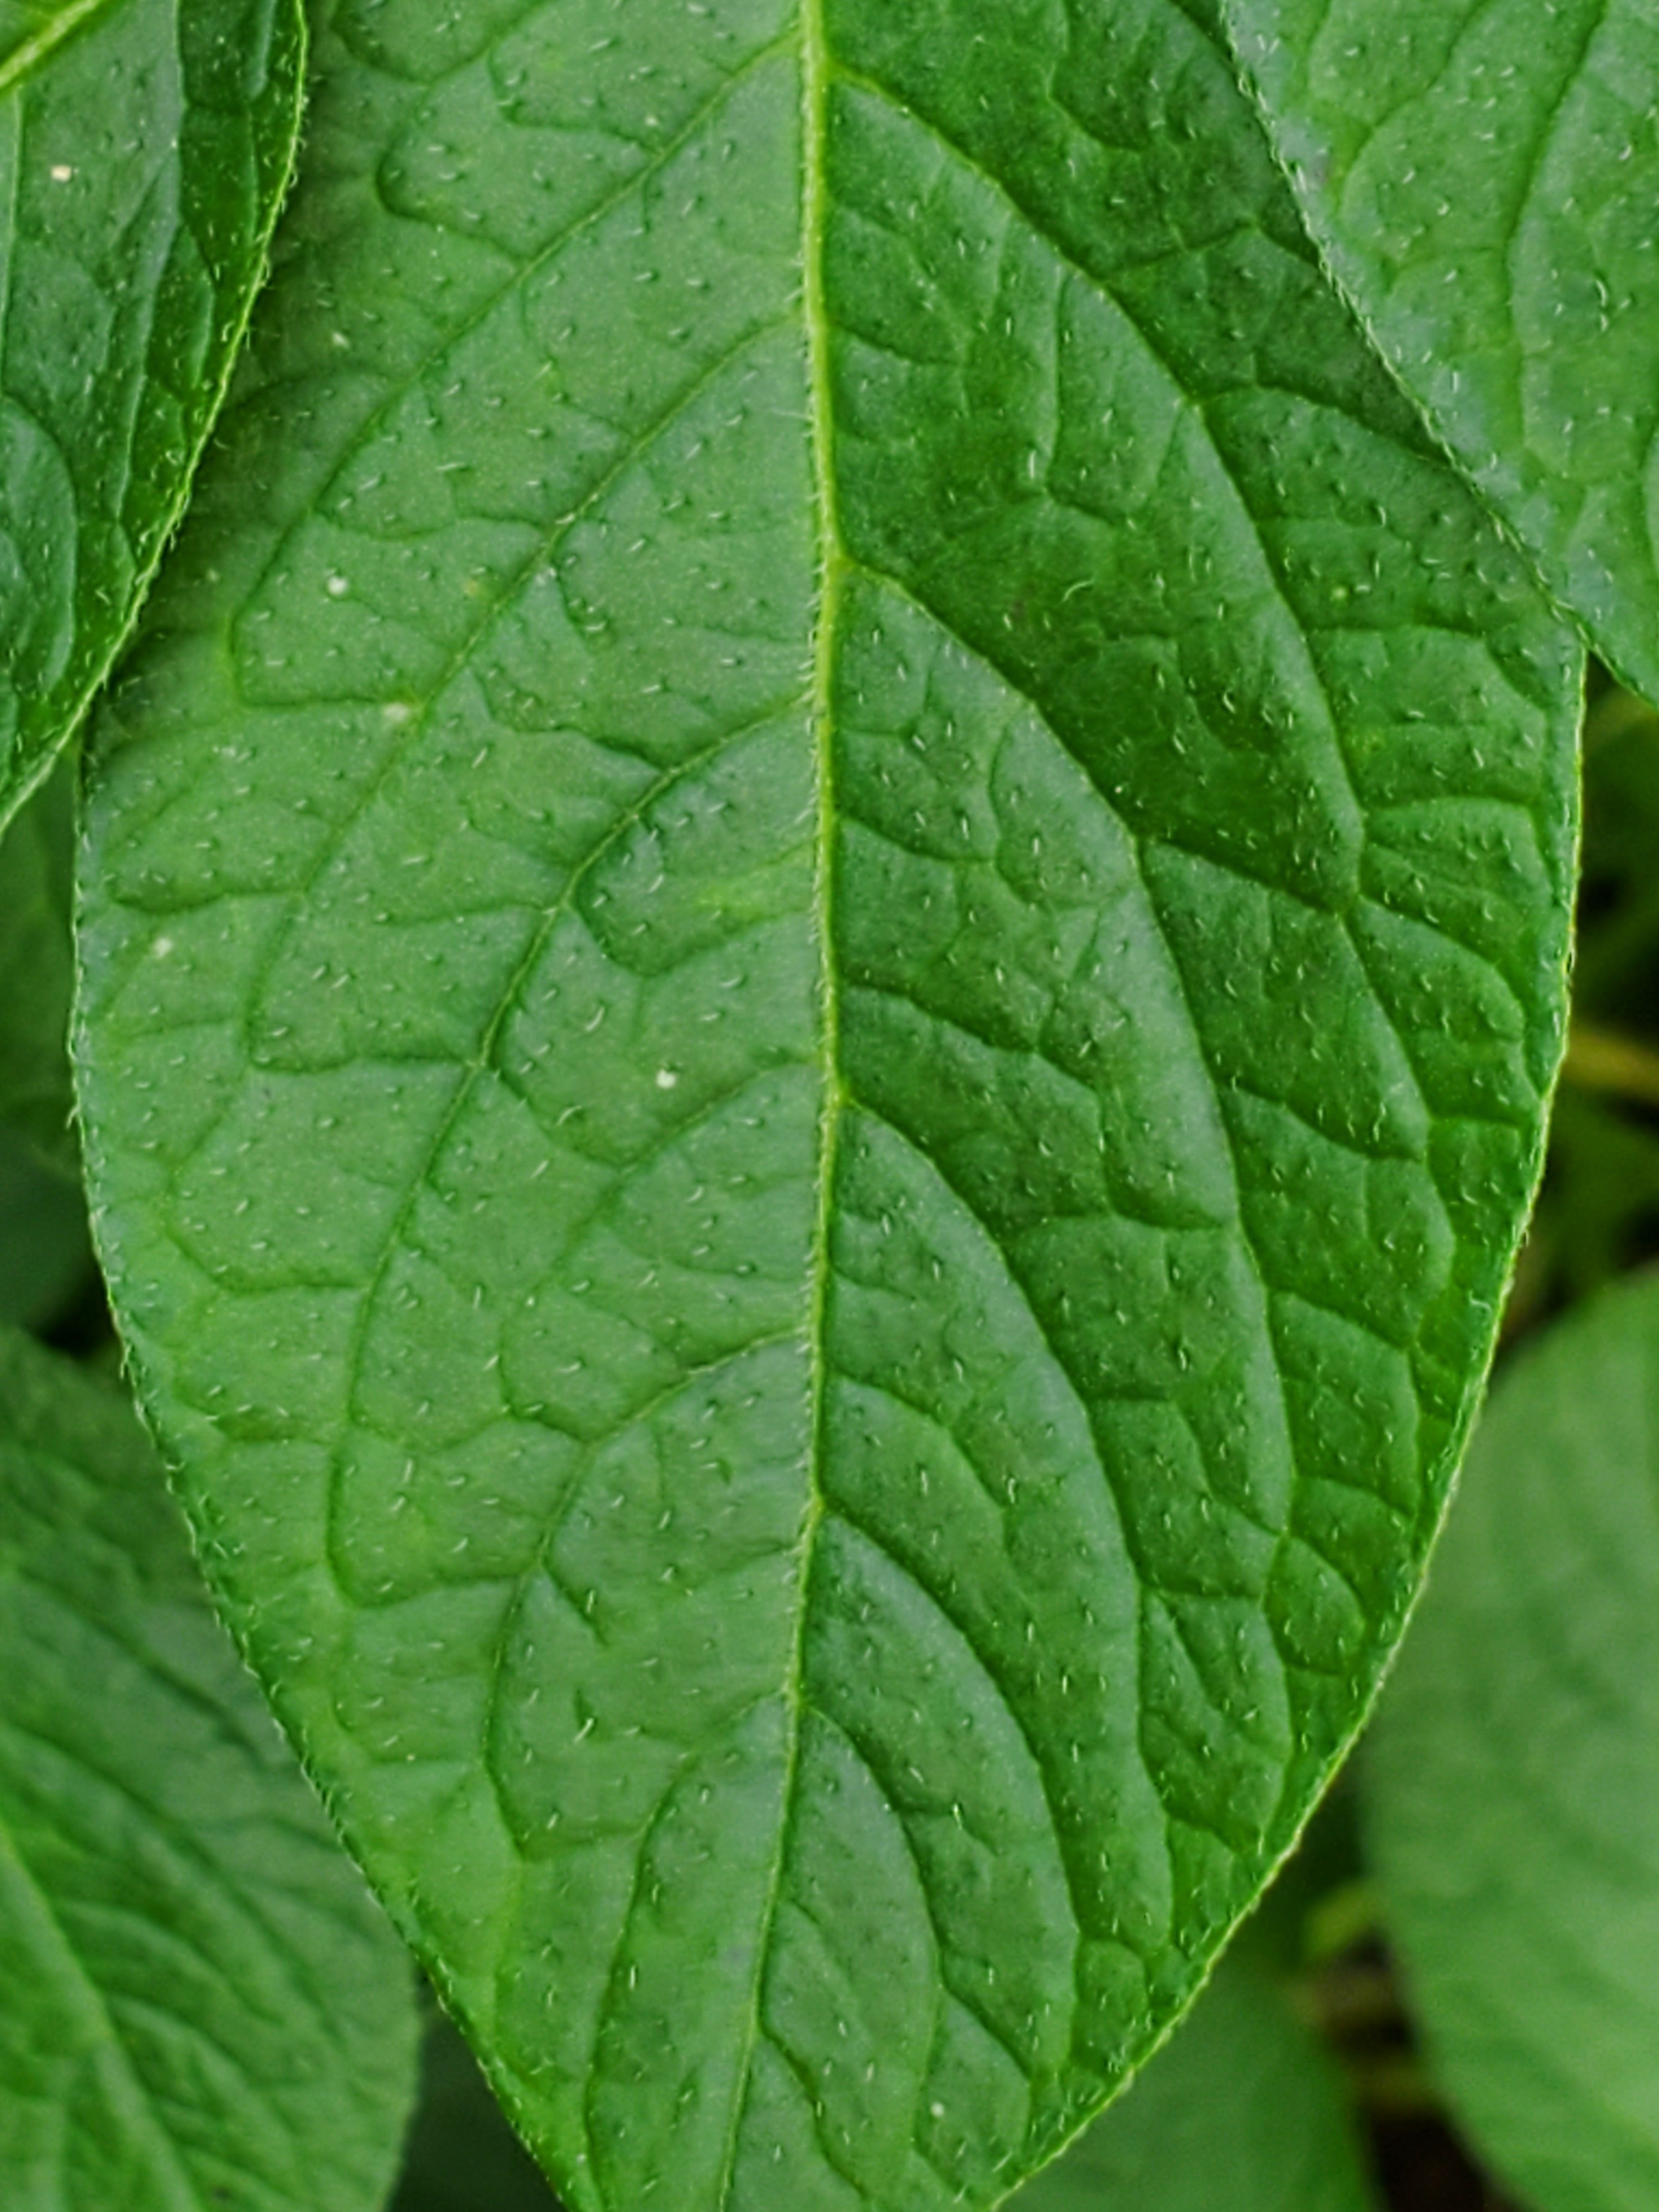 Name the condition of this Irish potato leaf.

healthy
